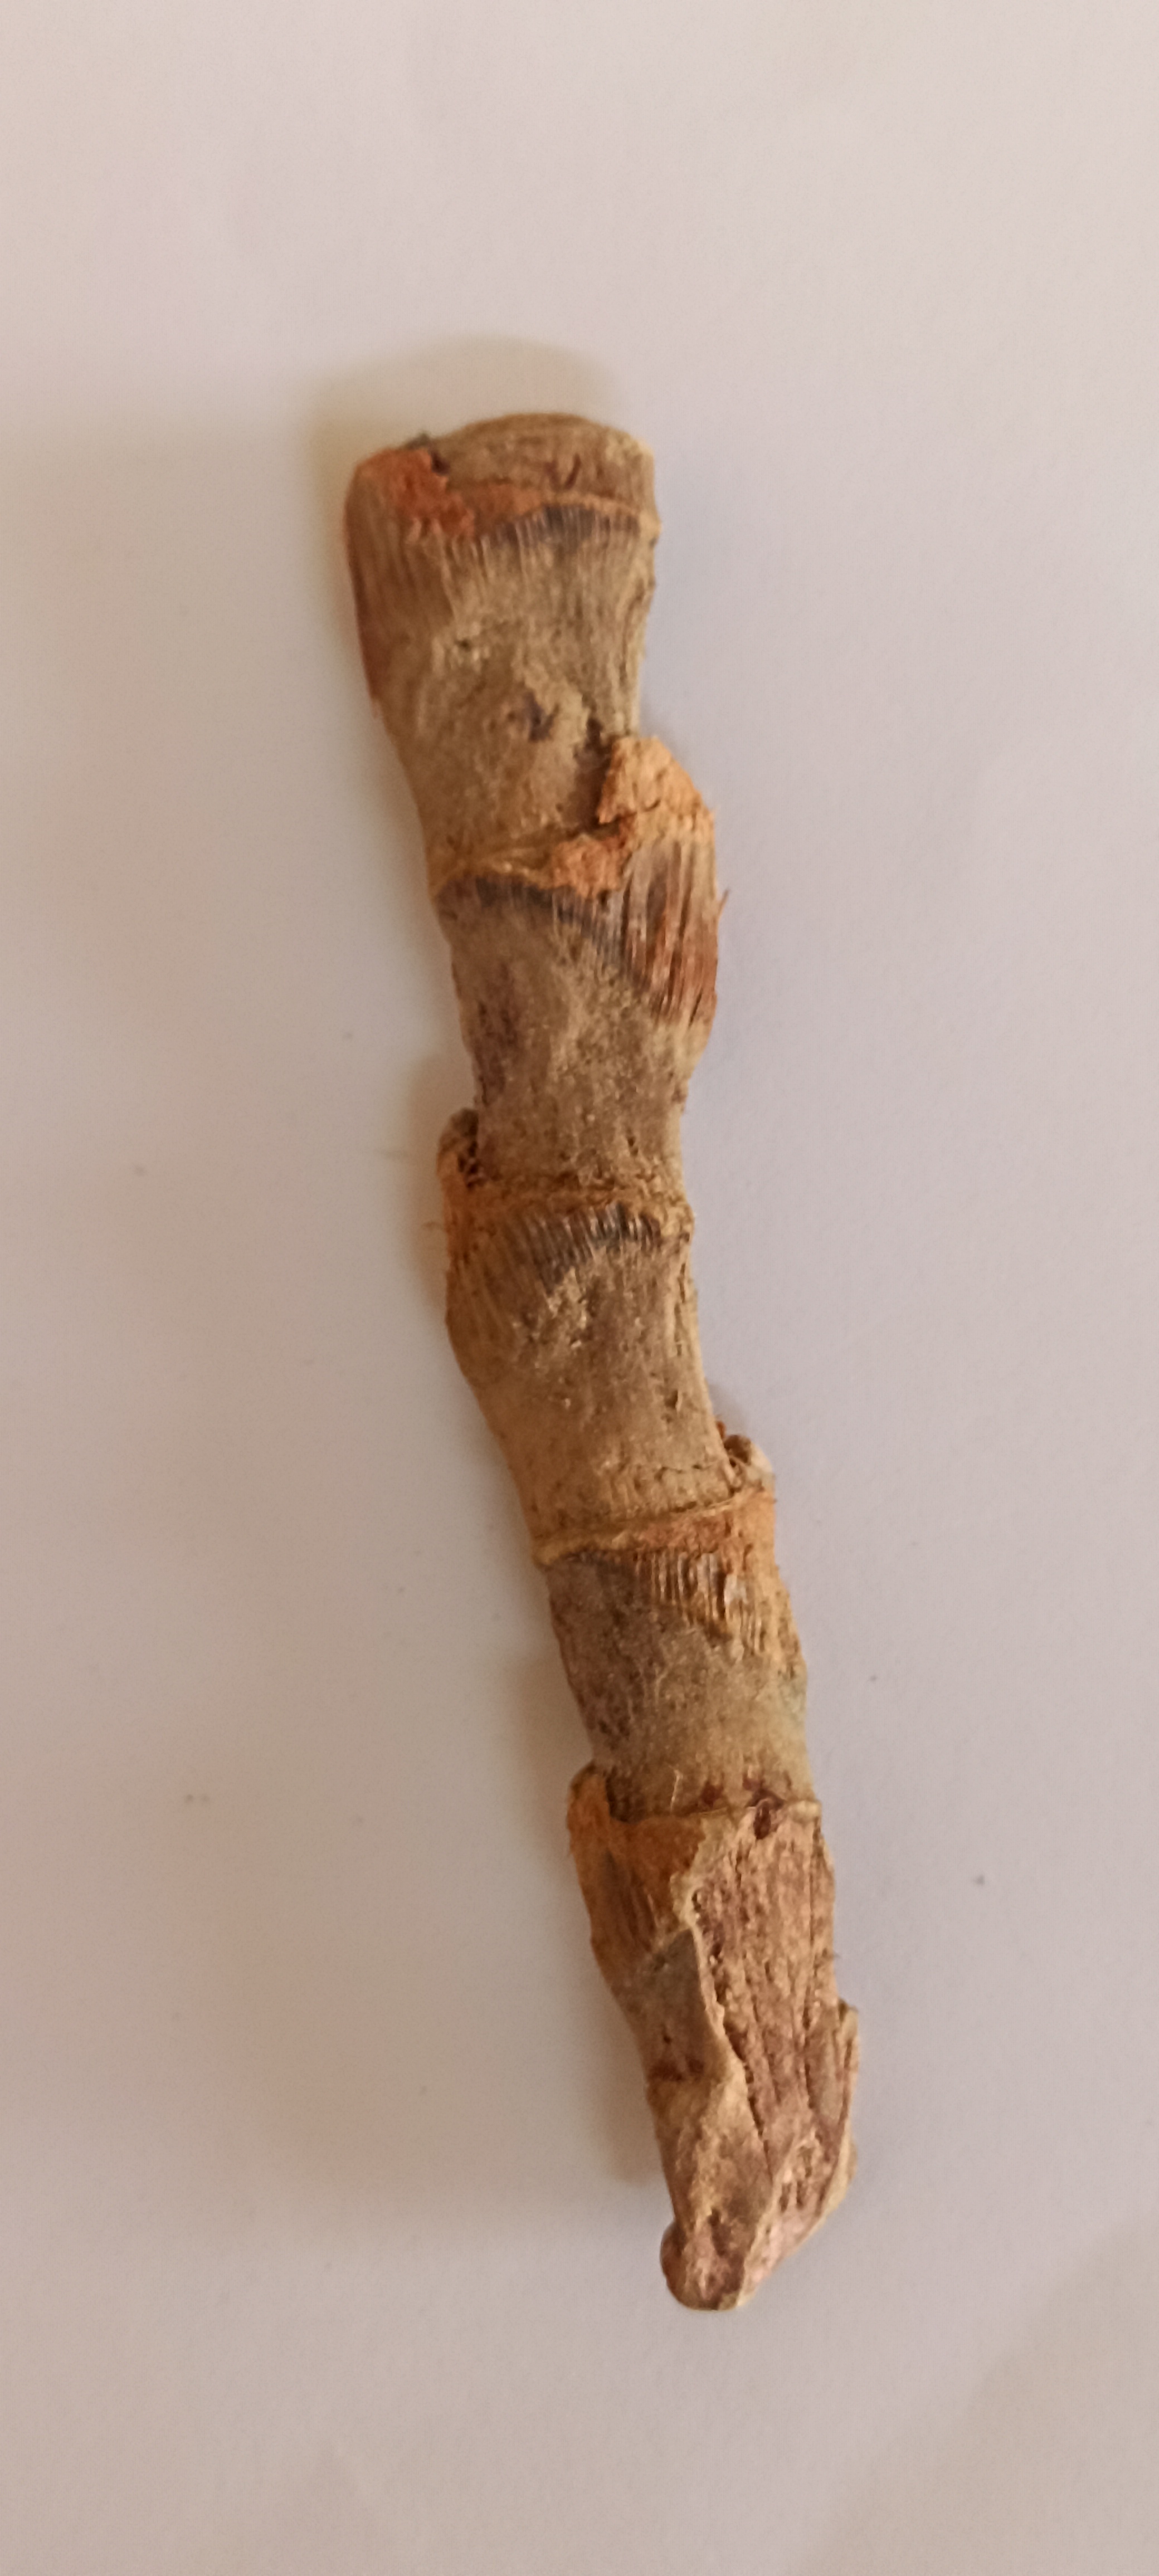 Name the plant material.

vekhand
